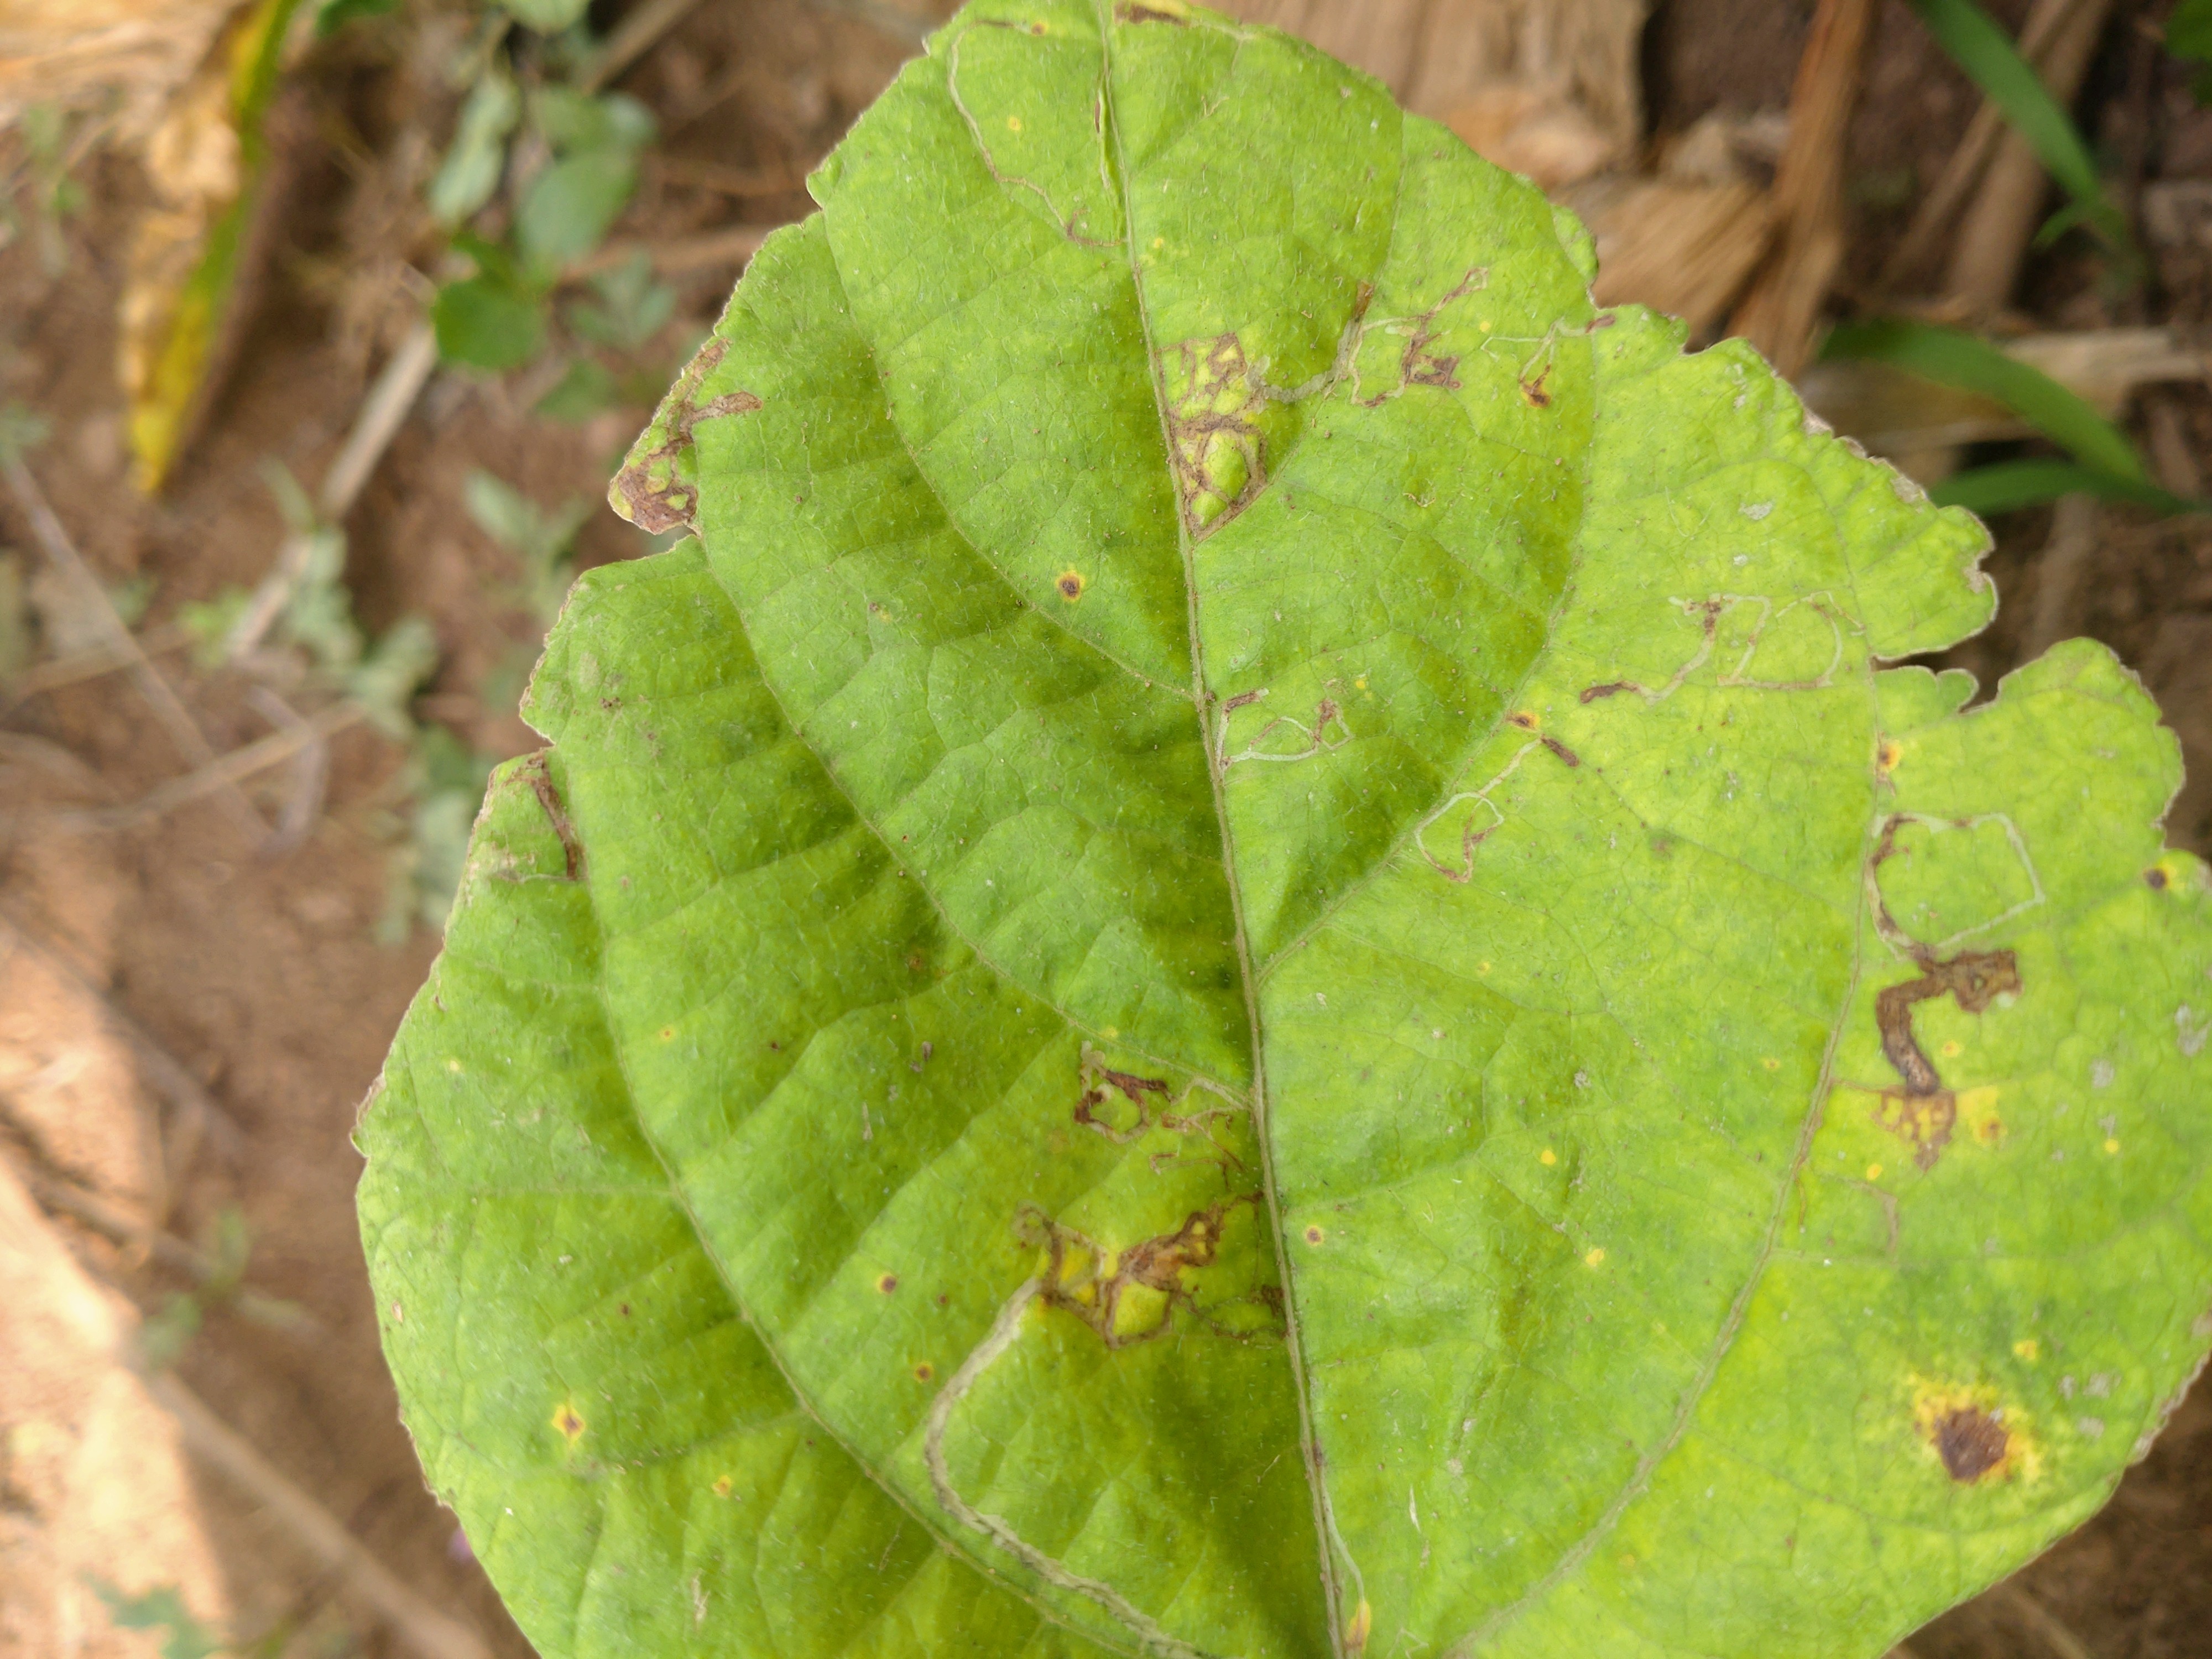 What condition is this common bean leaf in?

rust
